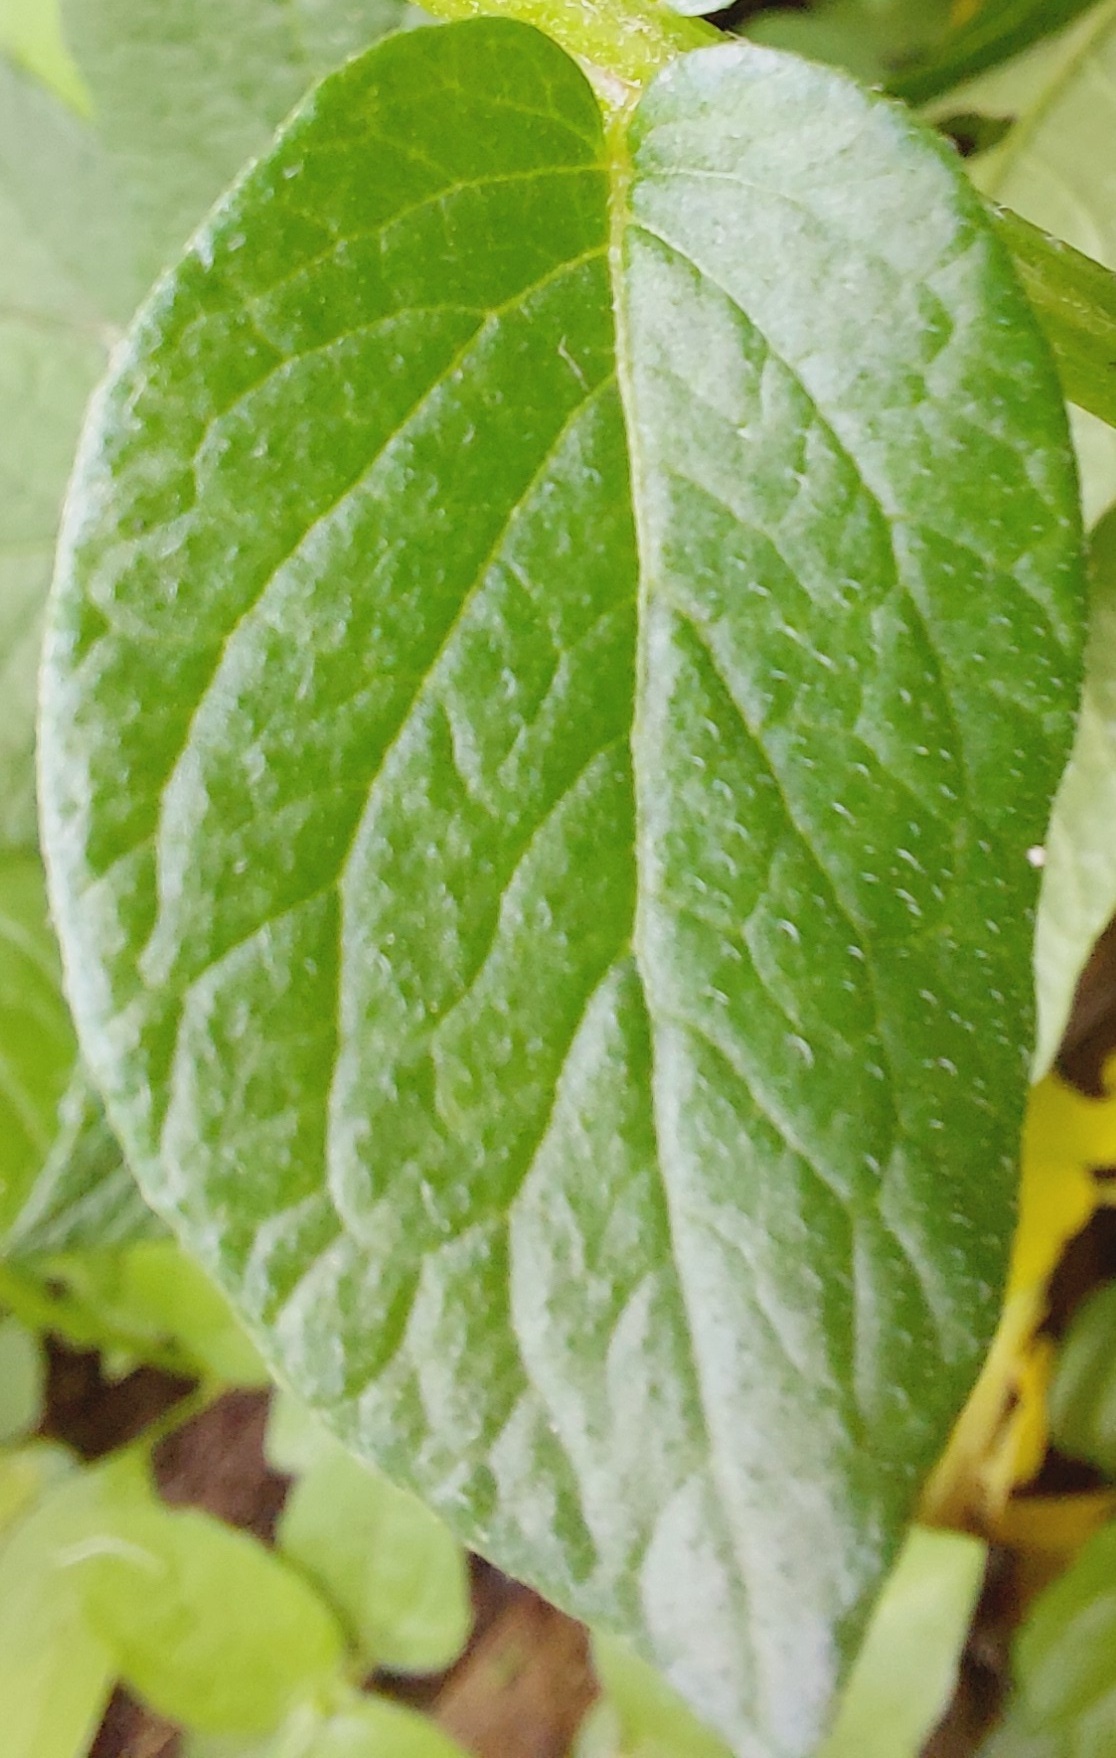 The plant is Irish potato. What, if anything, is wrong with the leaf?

healthy
